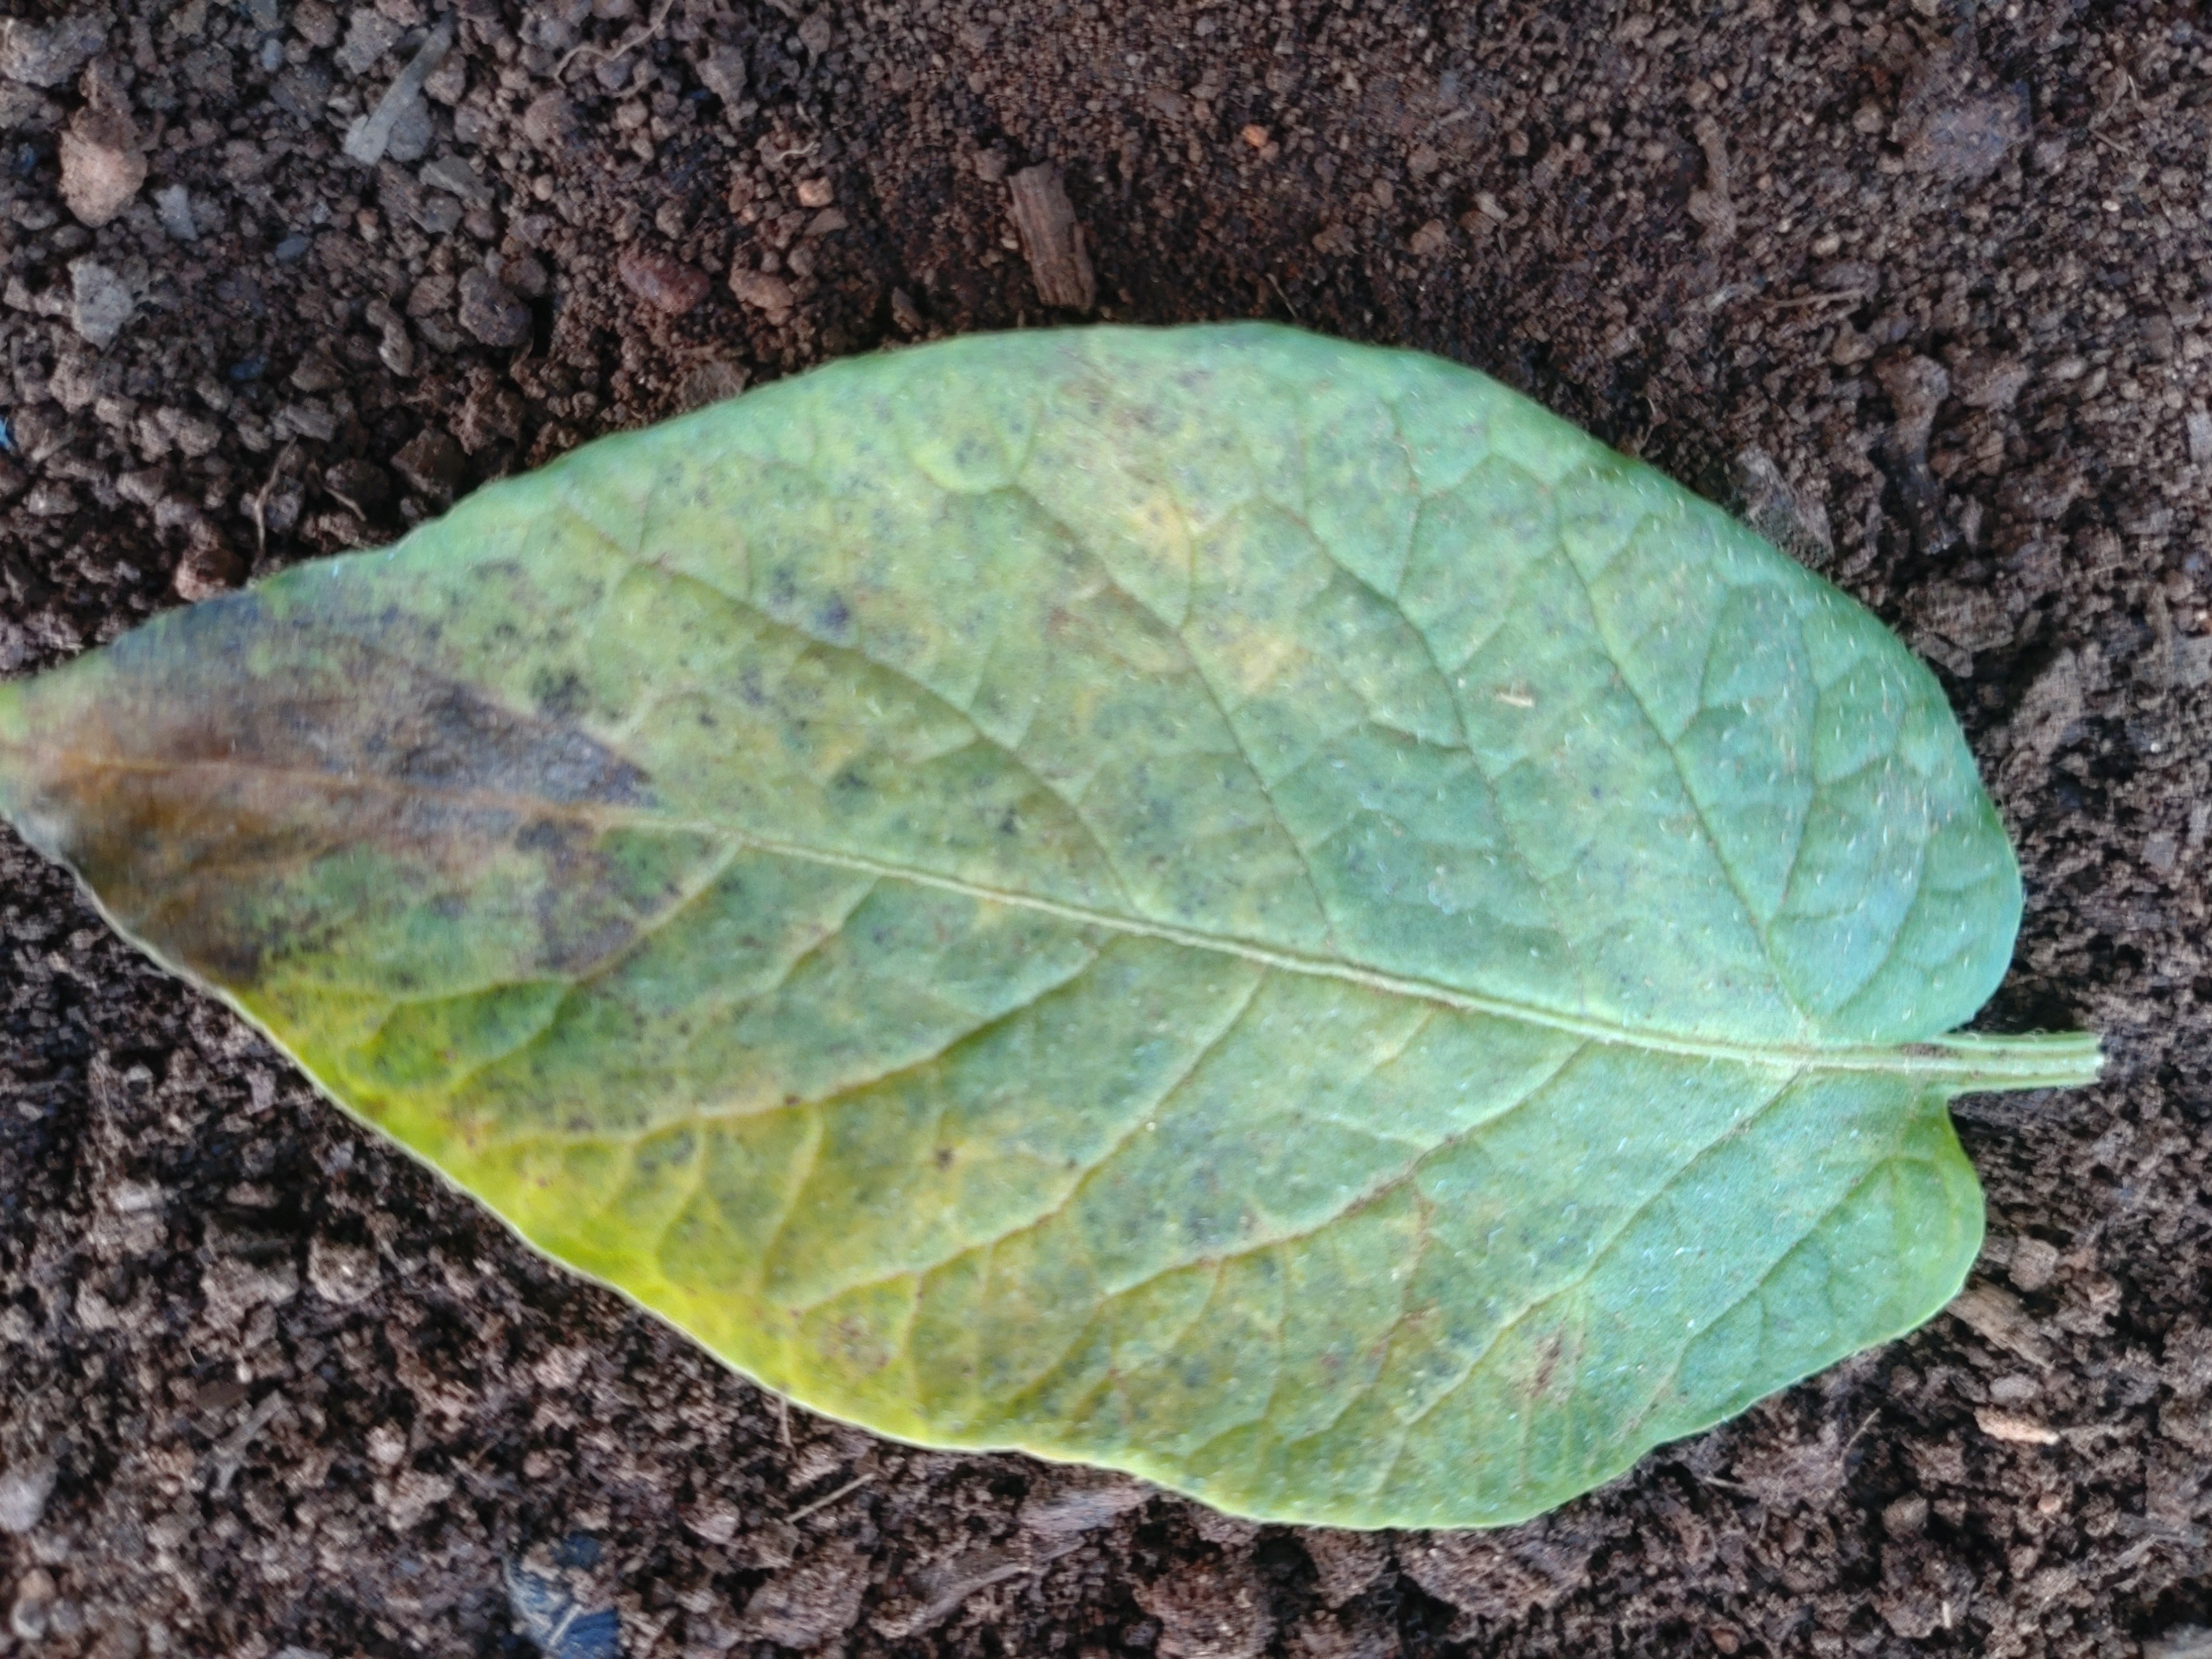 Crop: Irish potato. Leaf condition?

late blight
